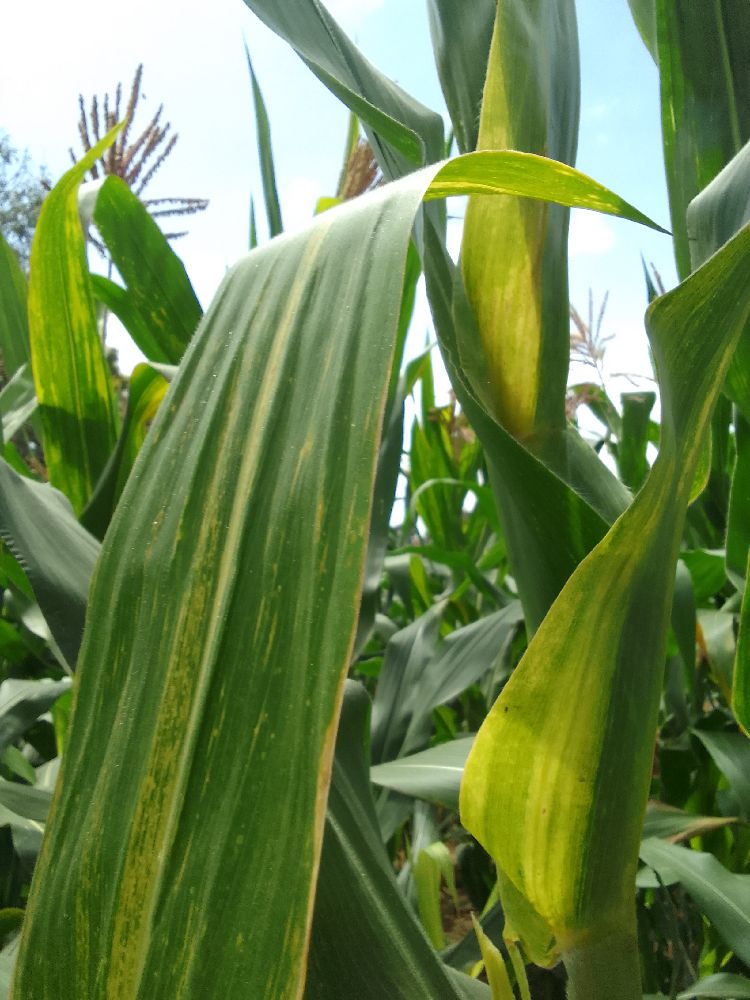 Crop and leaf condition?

maize, maize lethal necrosis
